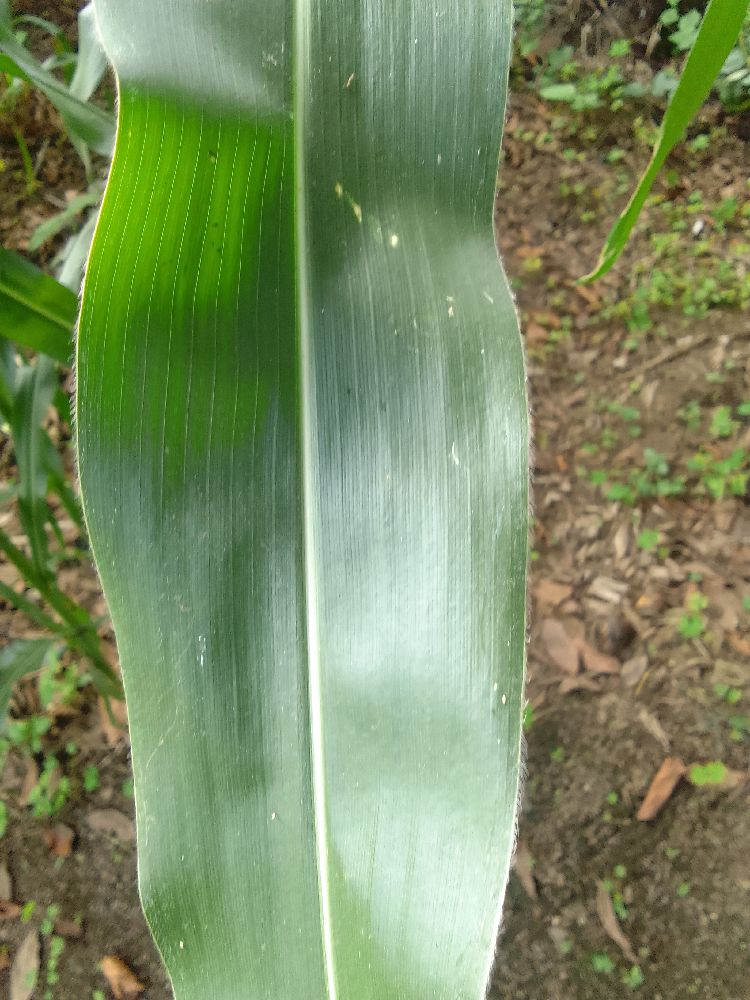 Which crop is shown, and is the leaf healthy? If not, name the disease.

maize, healthy
